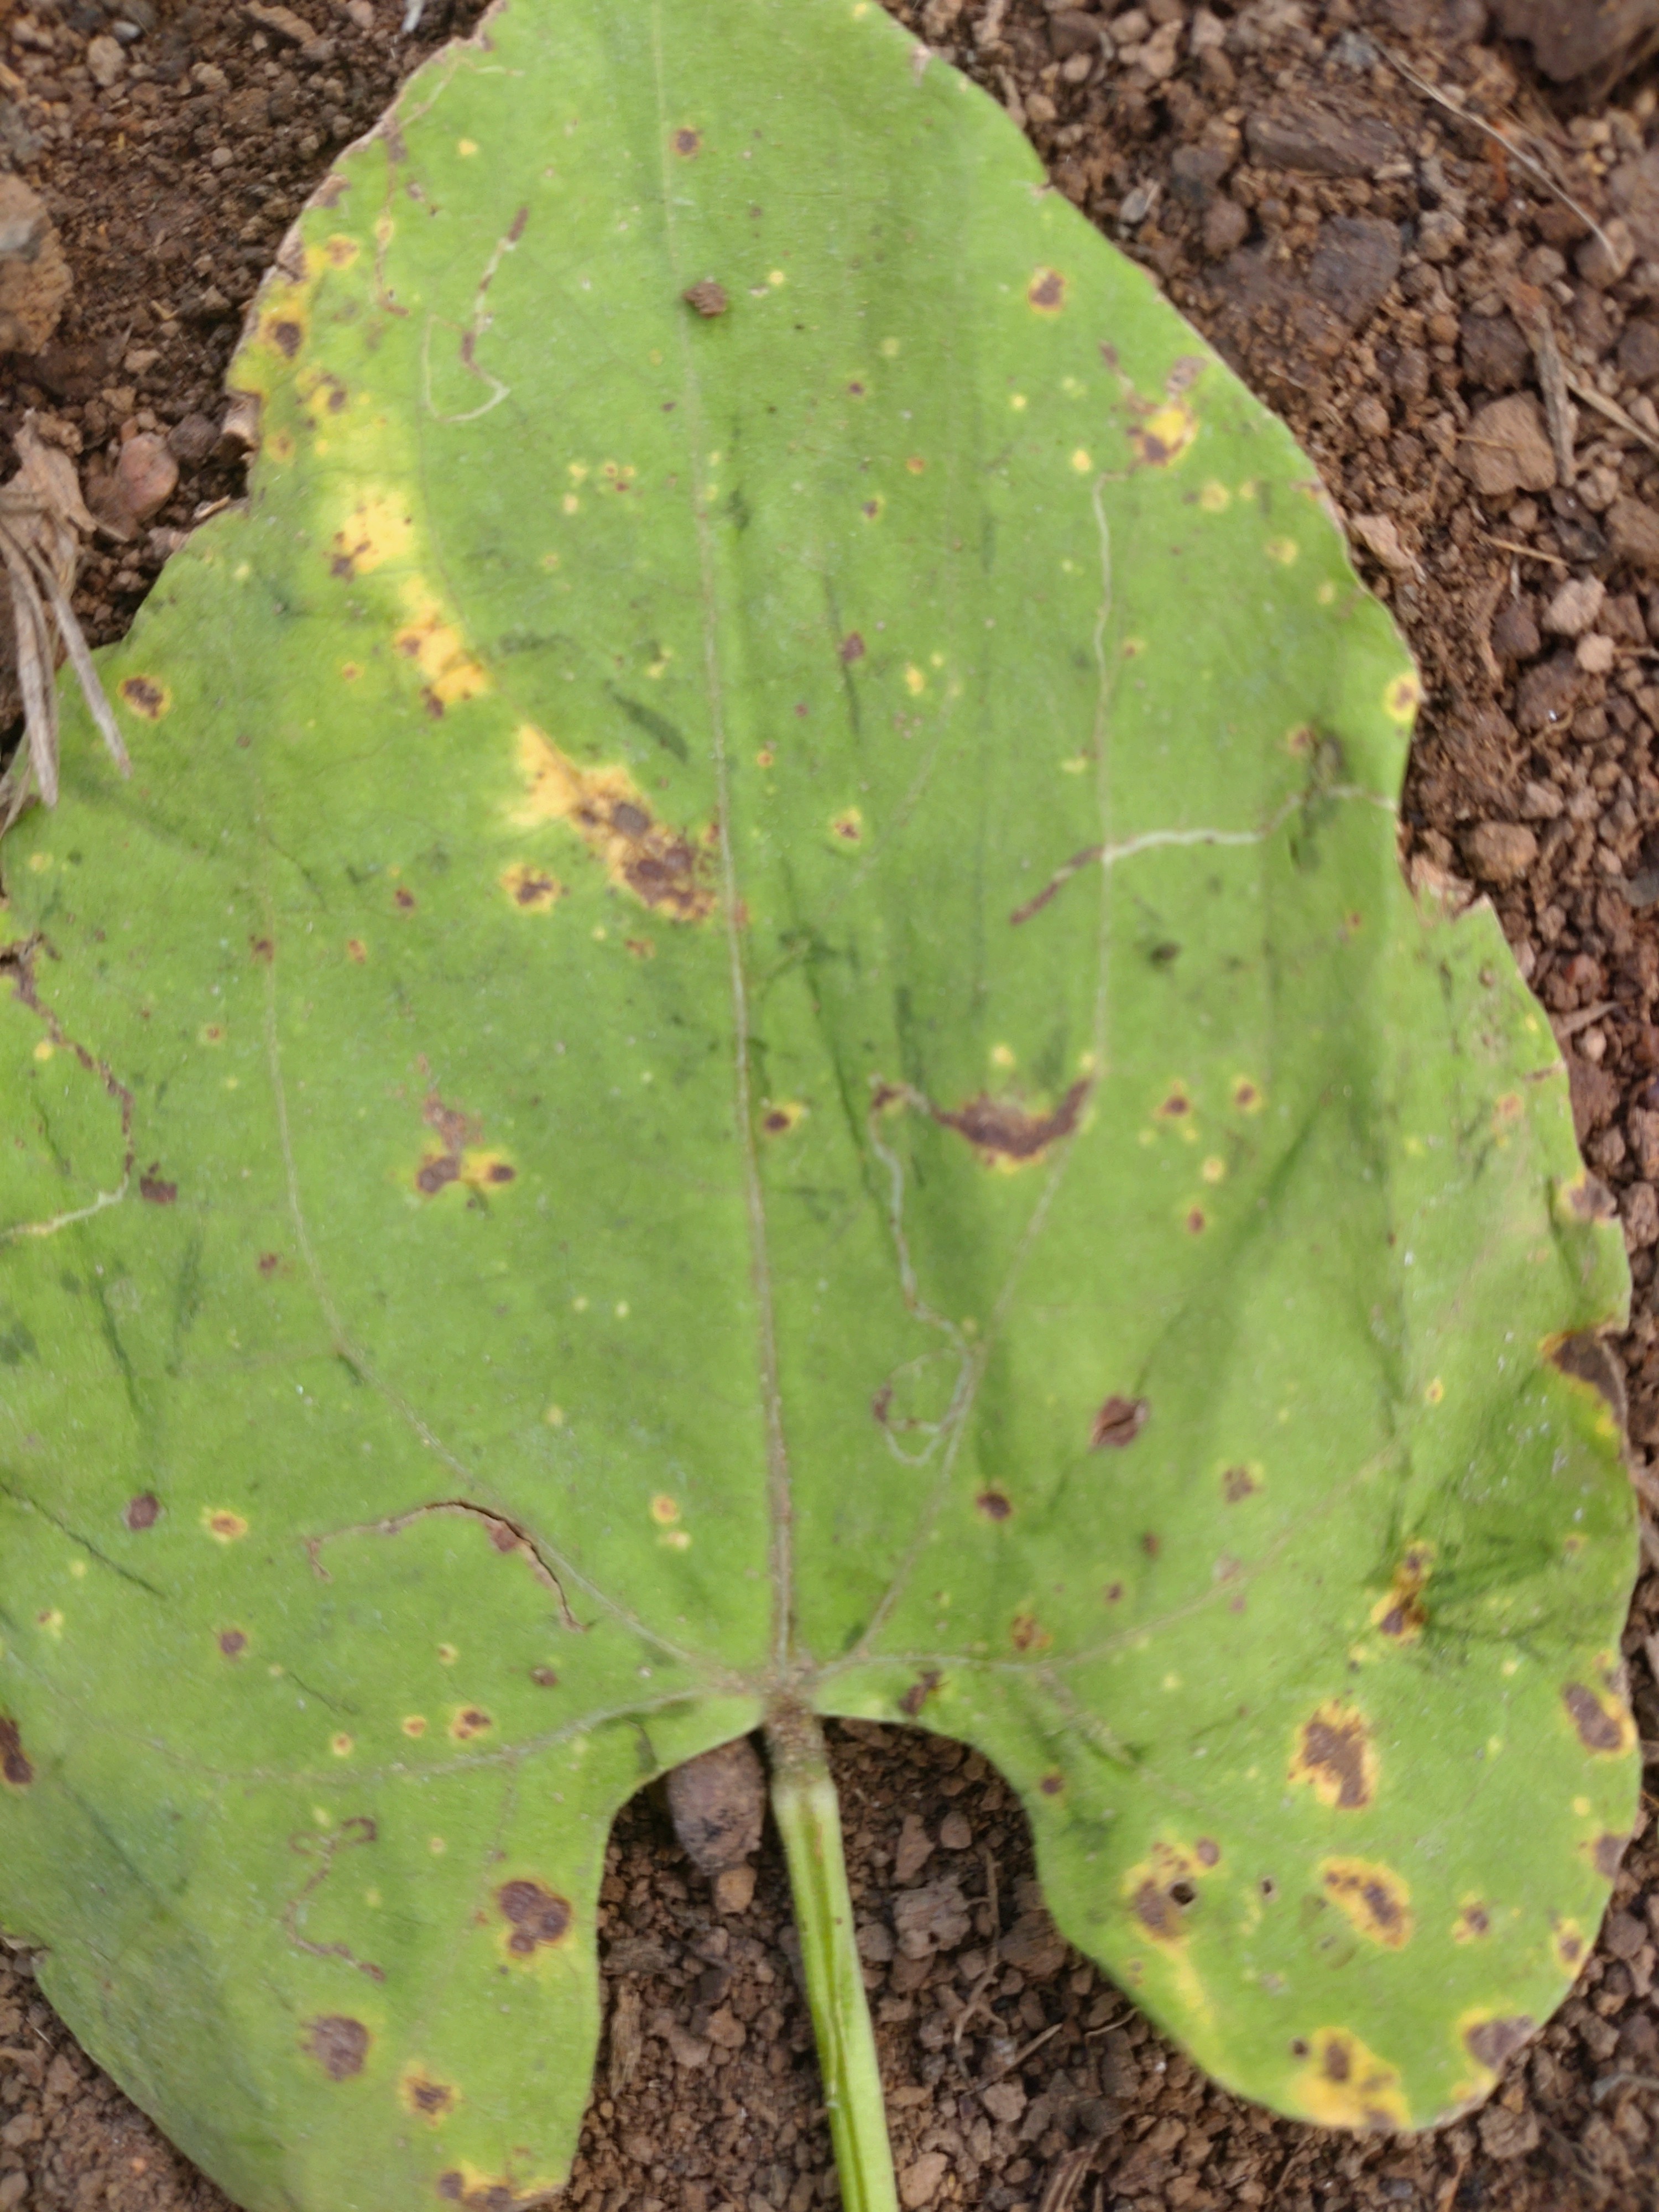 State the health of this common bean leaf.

rust
